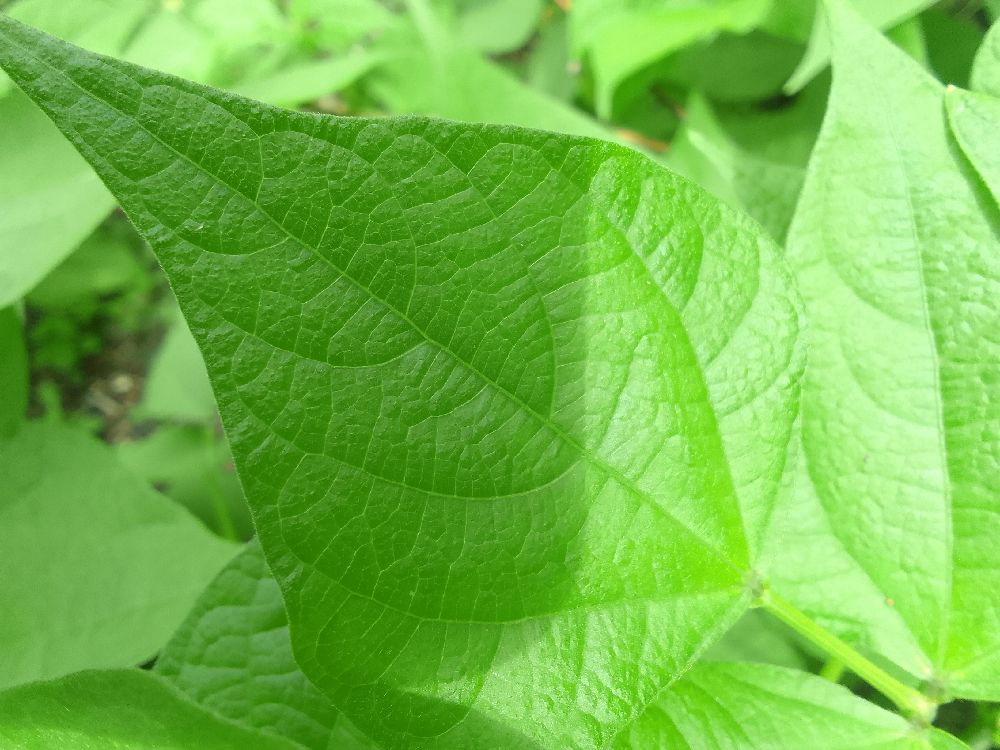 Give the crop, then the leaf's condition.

common bean, healthy
